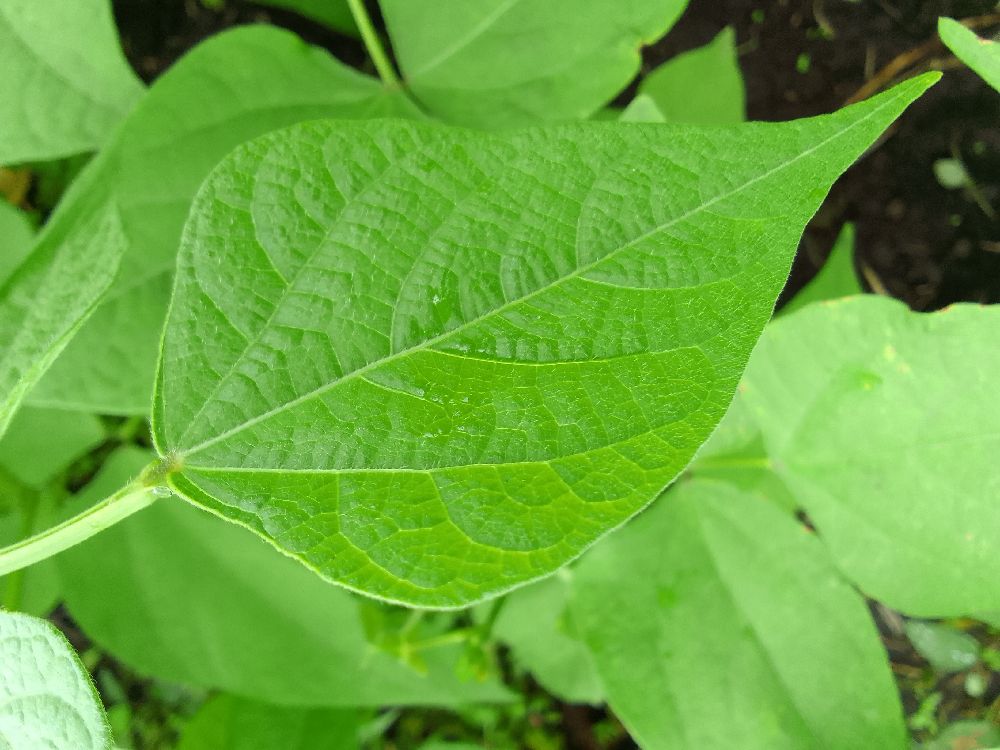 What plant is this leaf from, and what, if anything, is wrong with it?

maize, healthy
